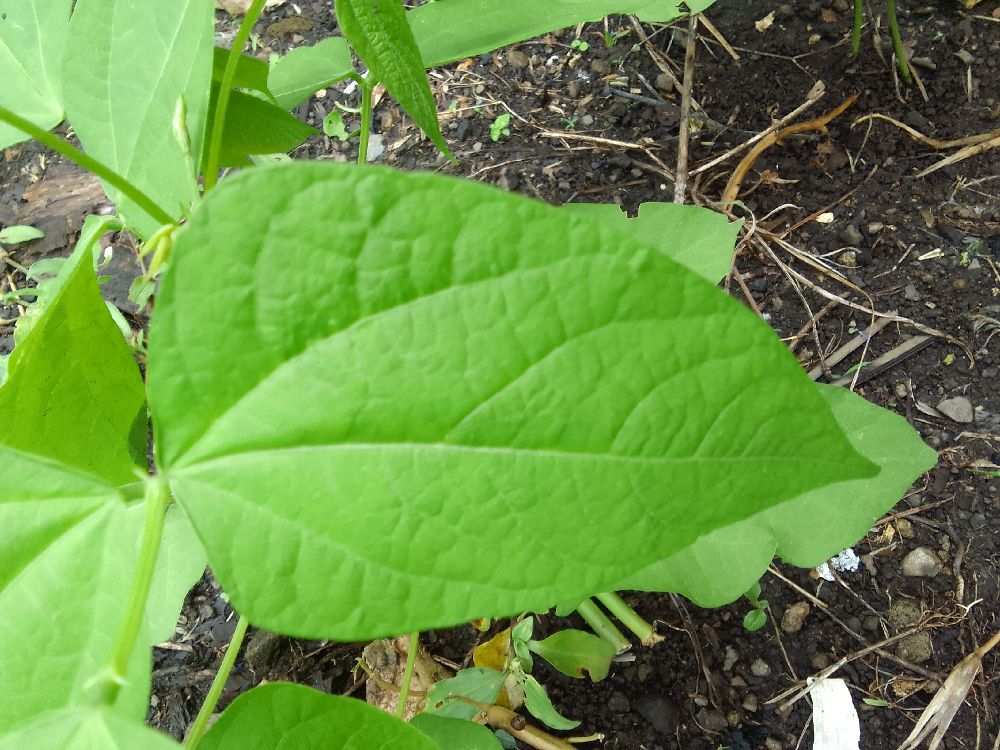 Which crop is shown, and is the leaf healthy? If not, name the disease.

common bean, healthy
